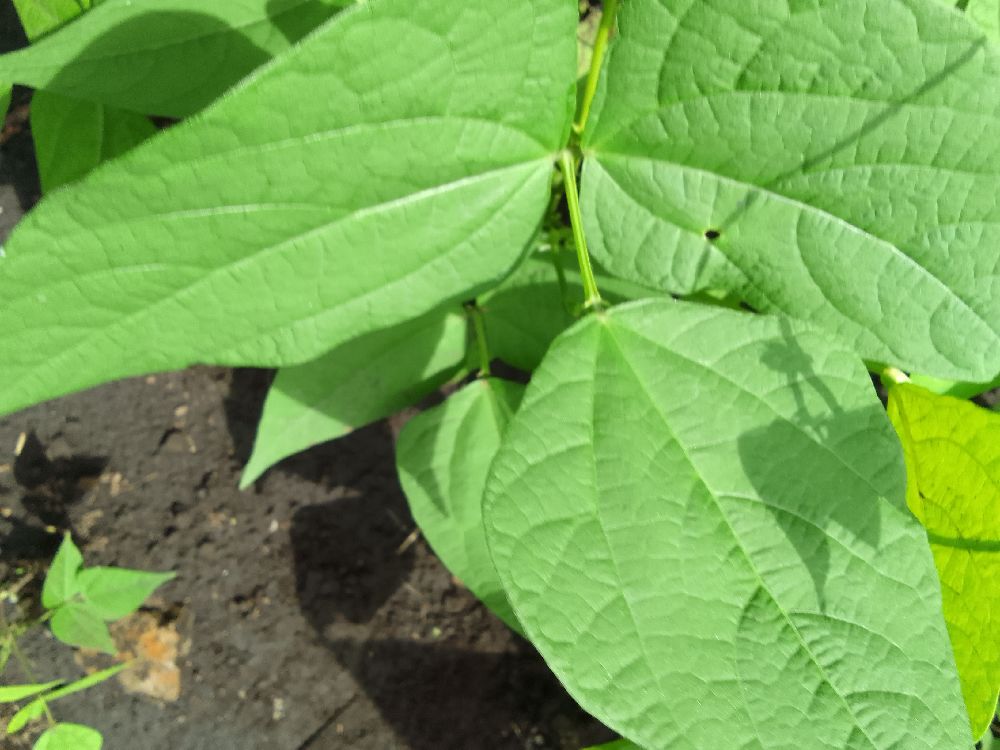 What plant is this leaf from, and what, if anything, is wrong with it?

common bean, healthy
